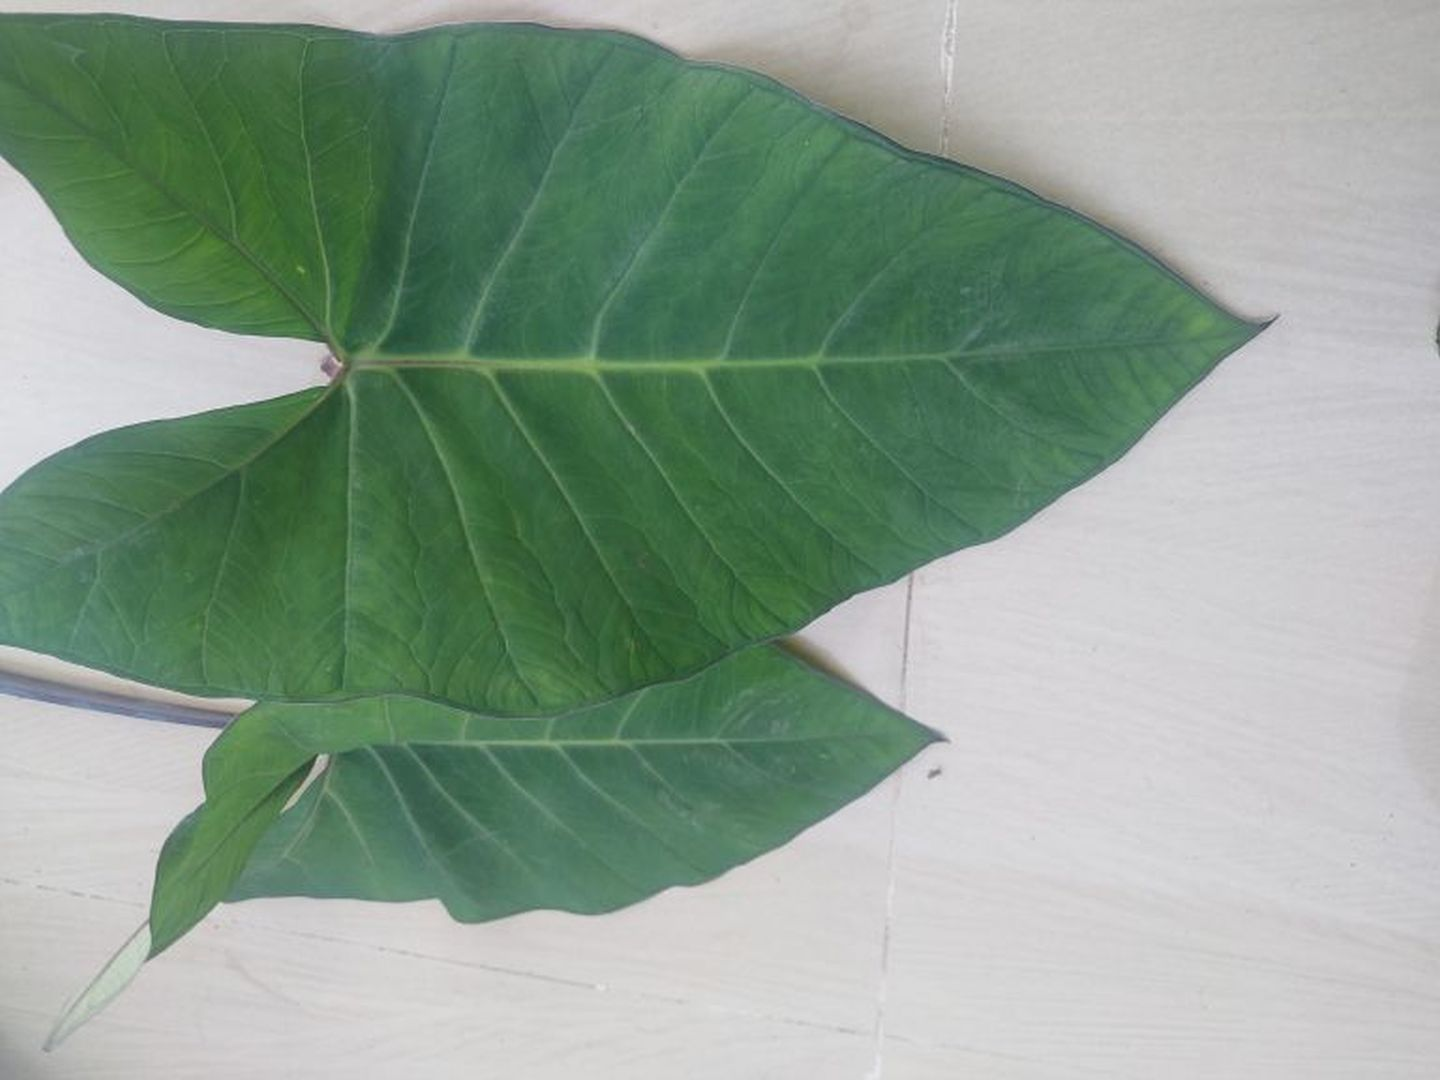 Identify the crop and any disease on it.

taro, healthy
